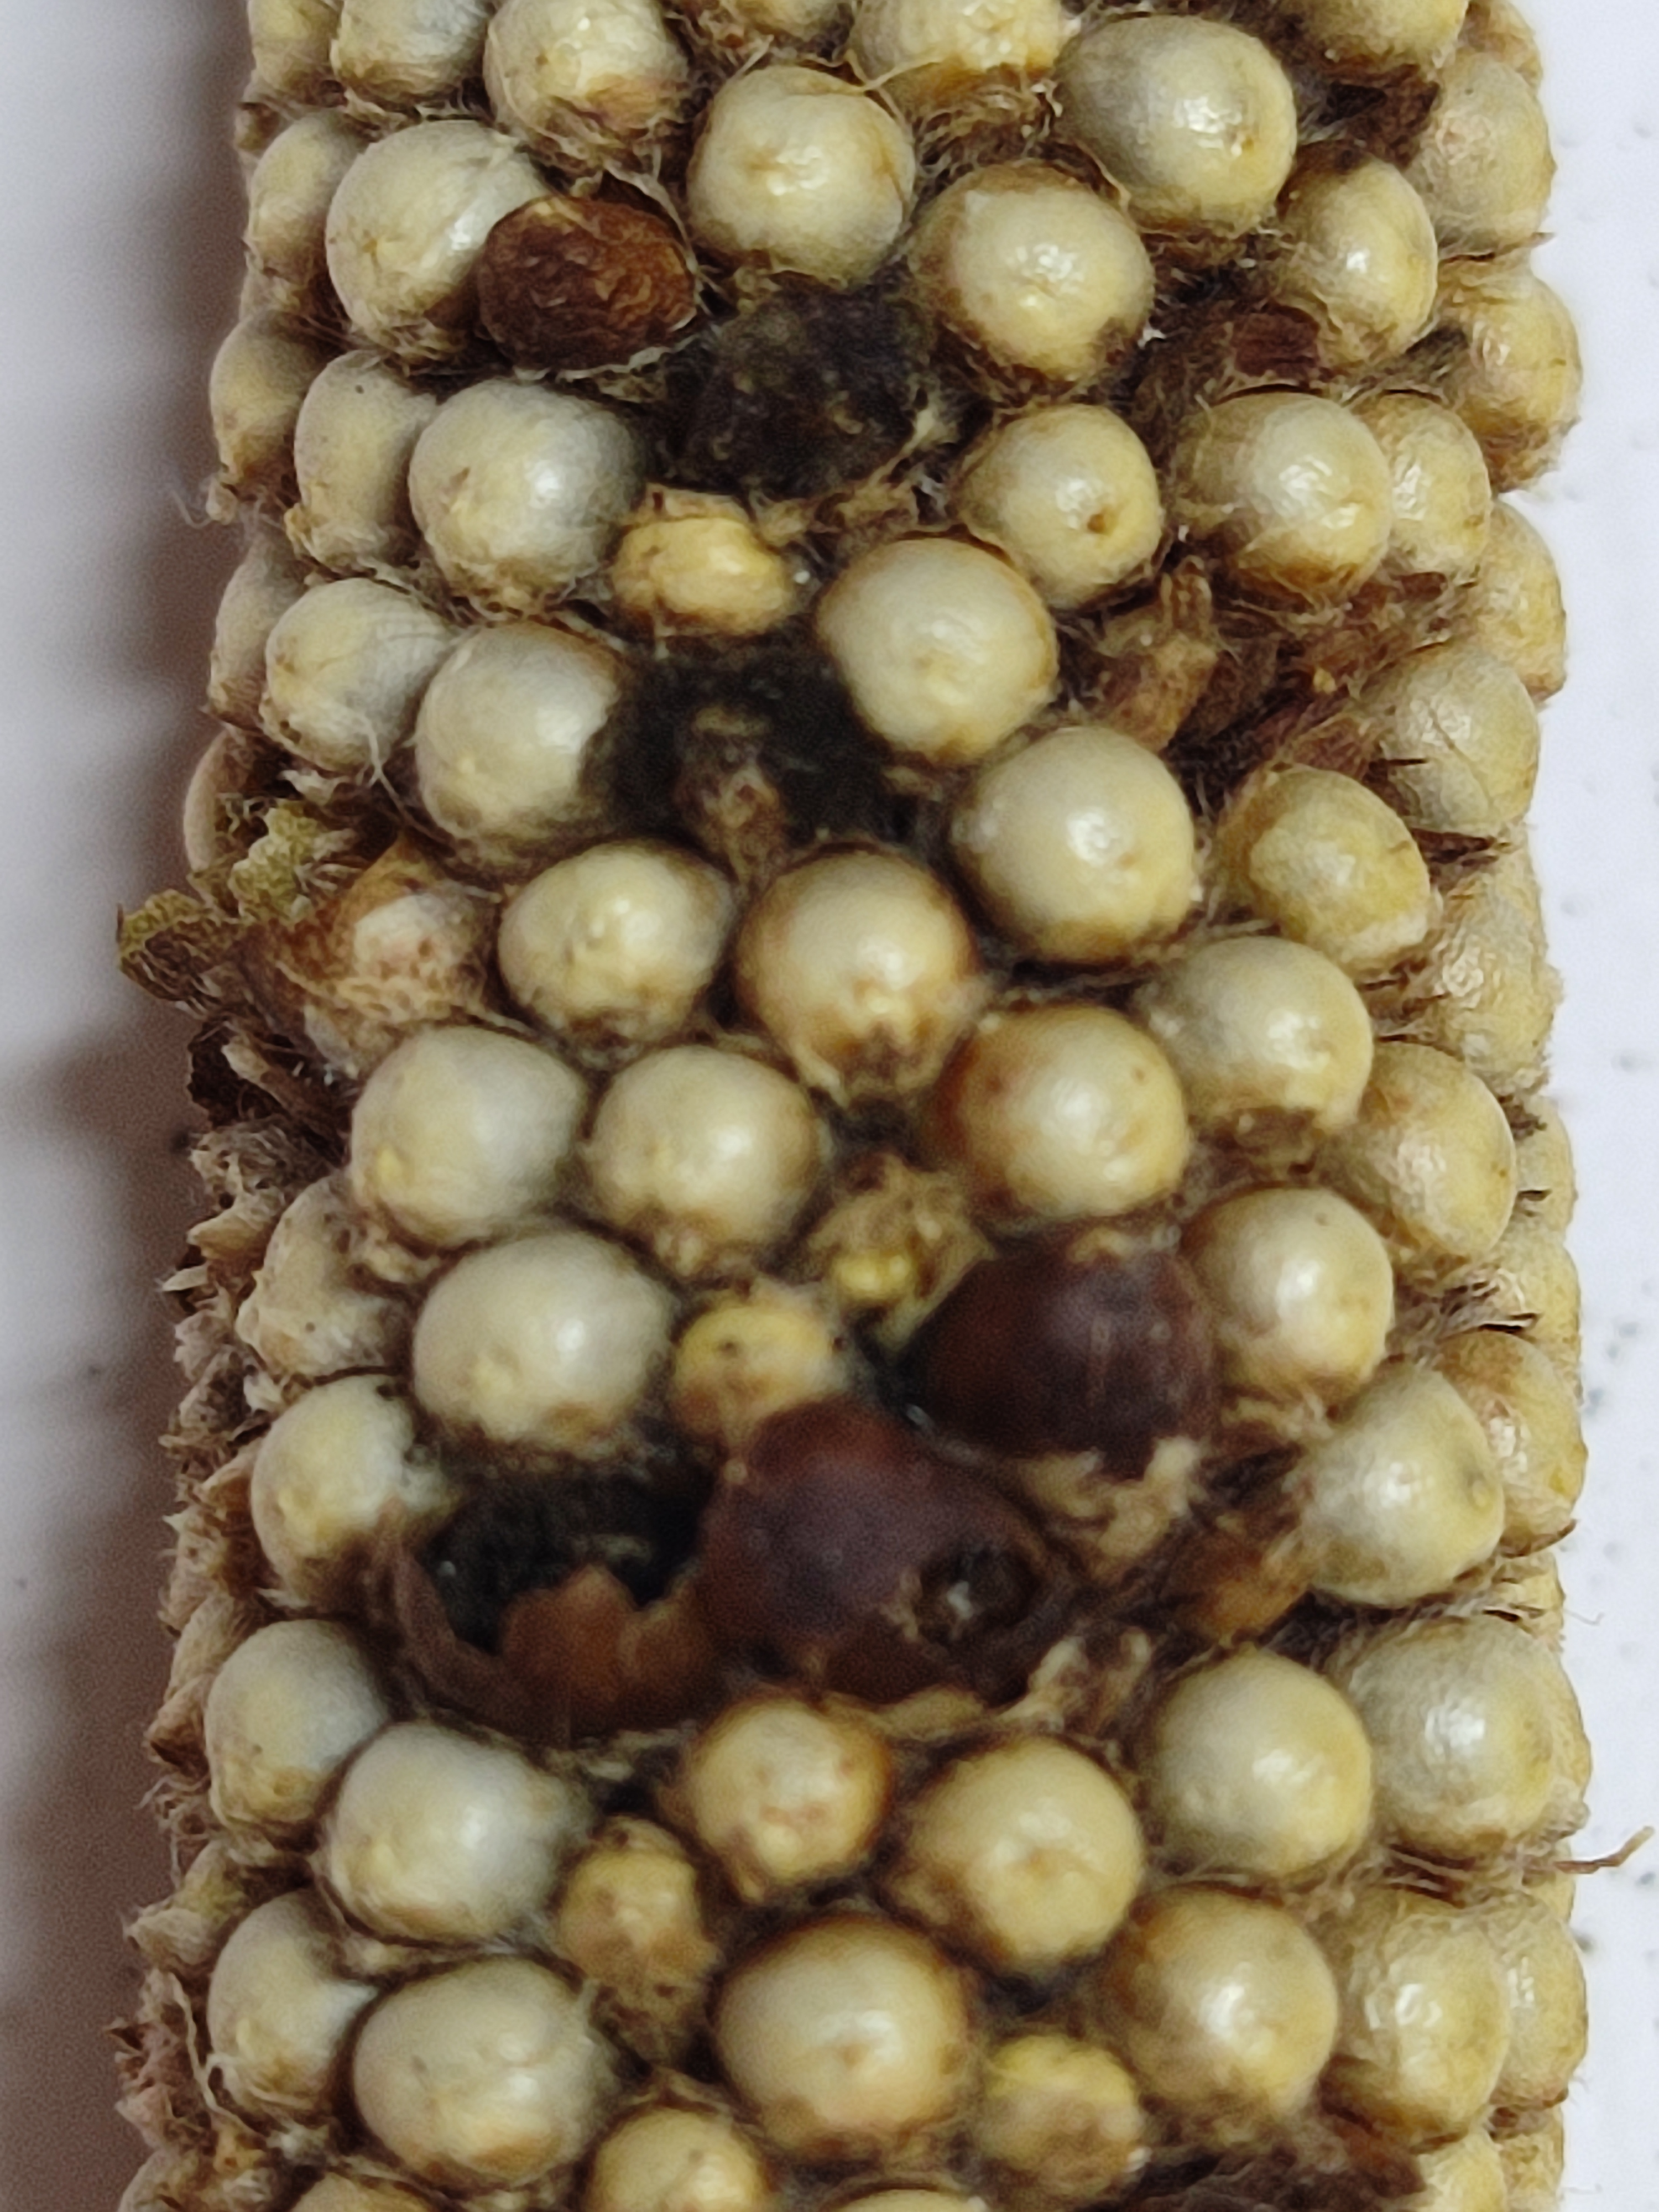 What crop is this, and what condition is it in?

pearl millet, smut
